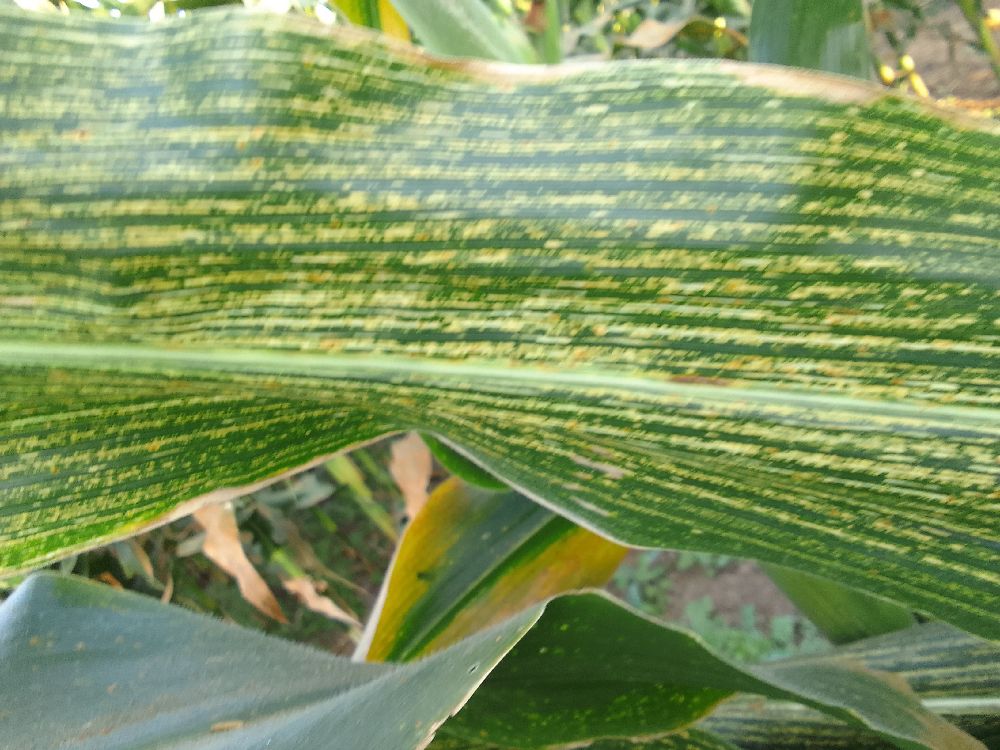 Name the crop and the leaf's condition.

maize, healthy
